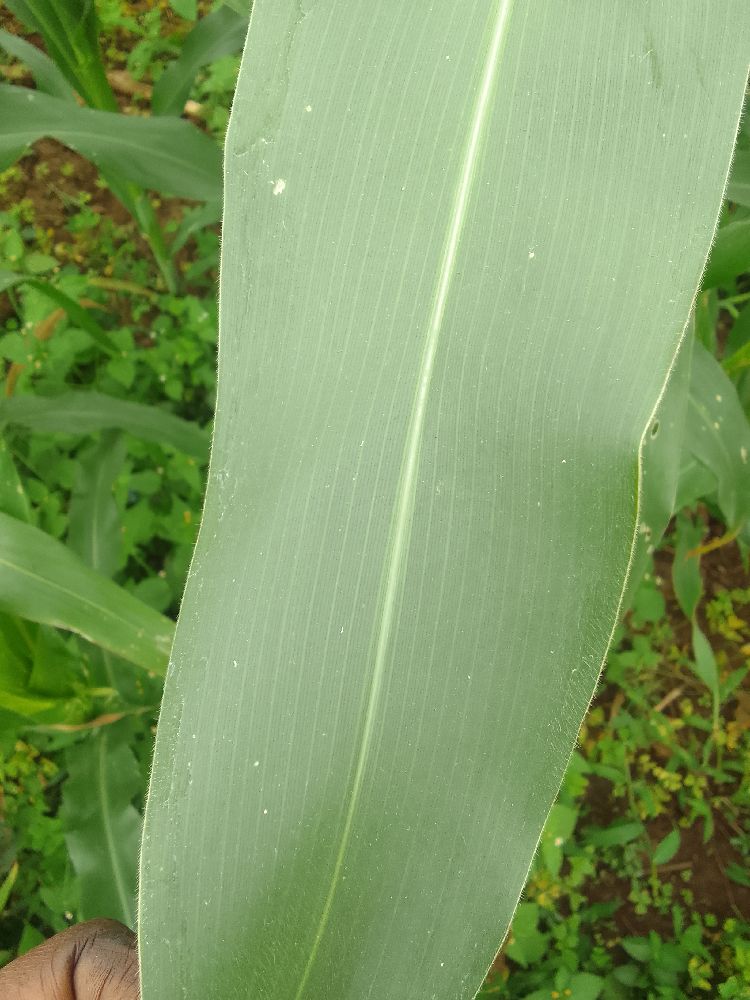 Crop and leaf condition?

maize, healthy
